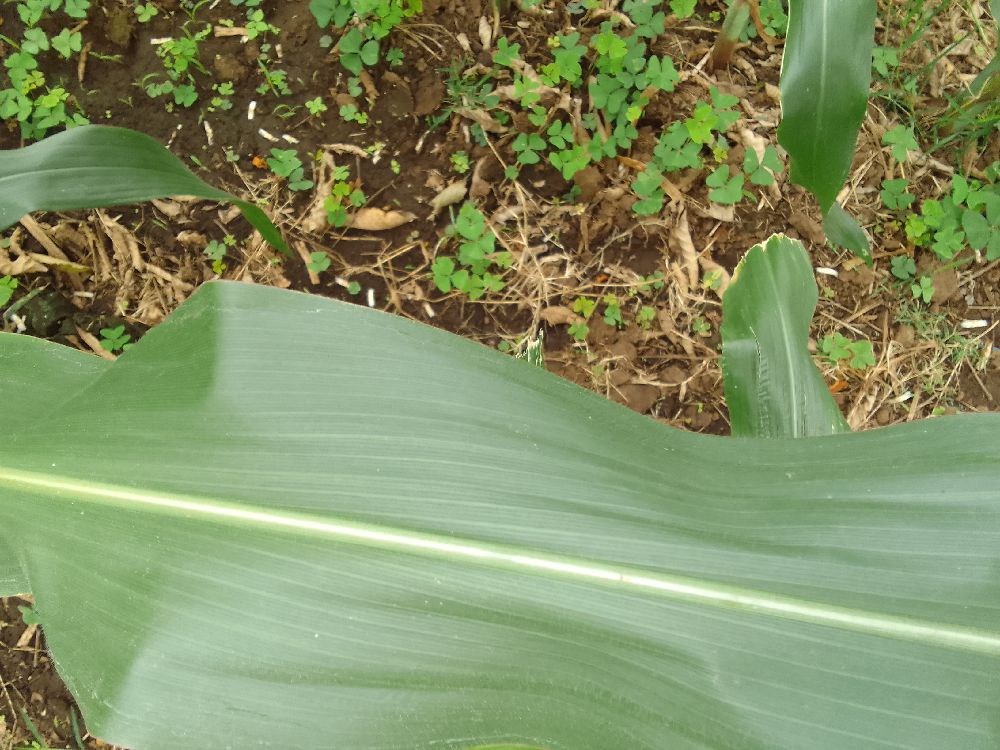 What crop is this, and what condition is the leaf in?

maize, healthy
